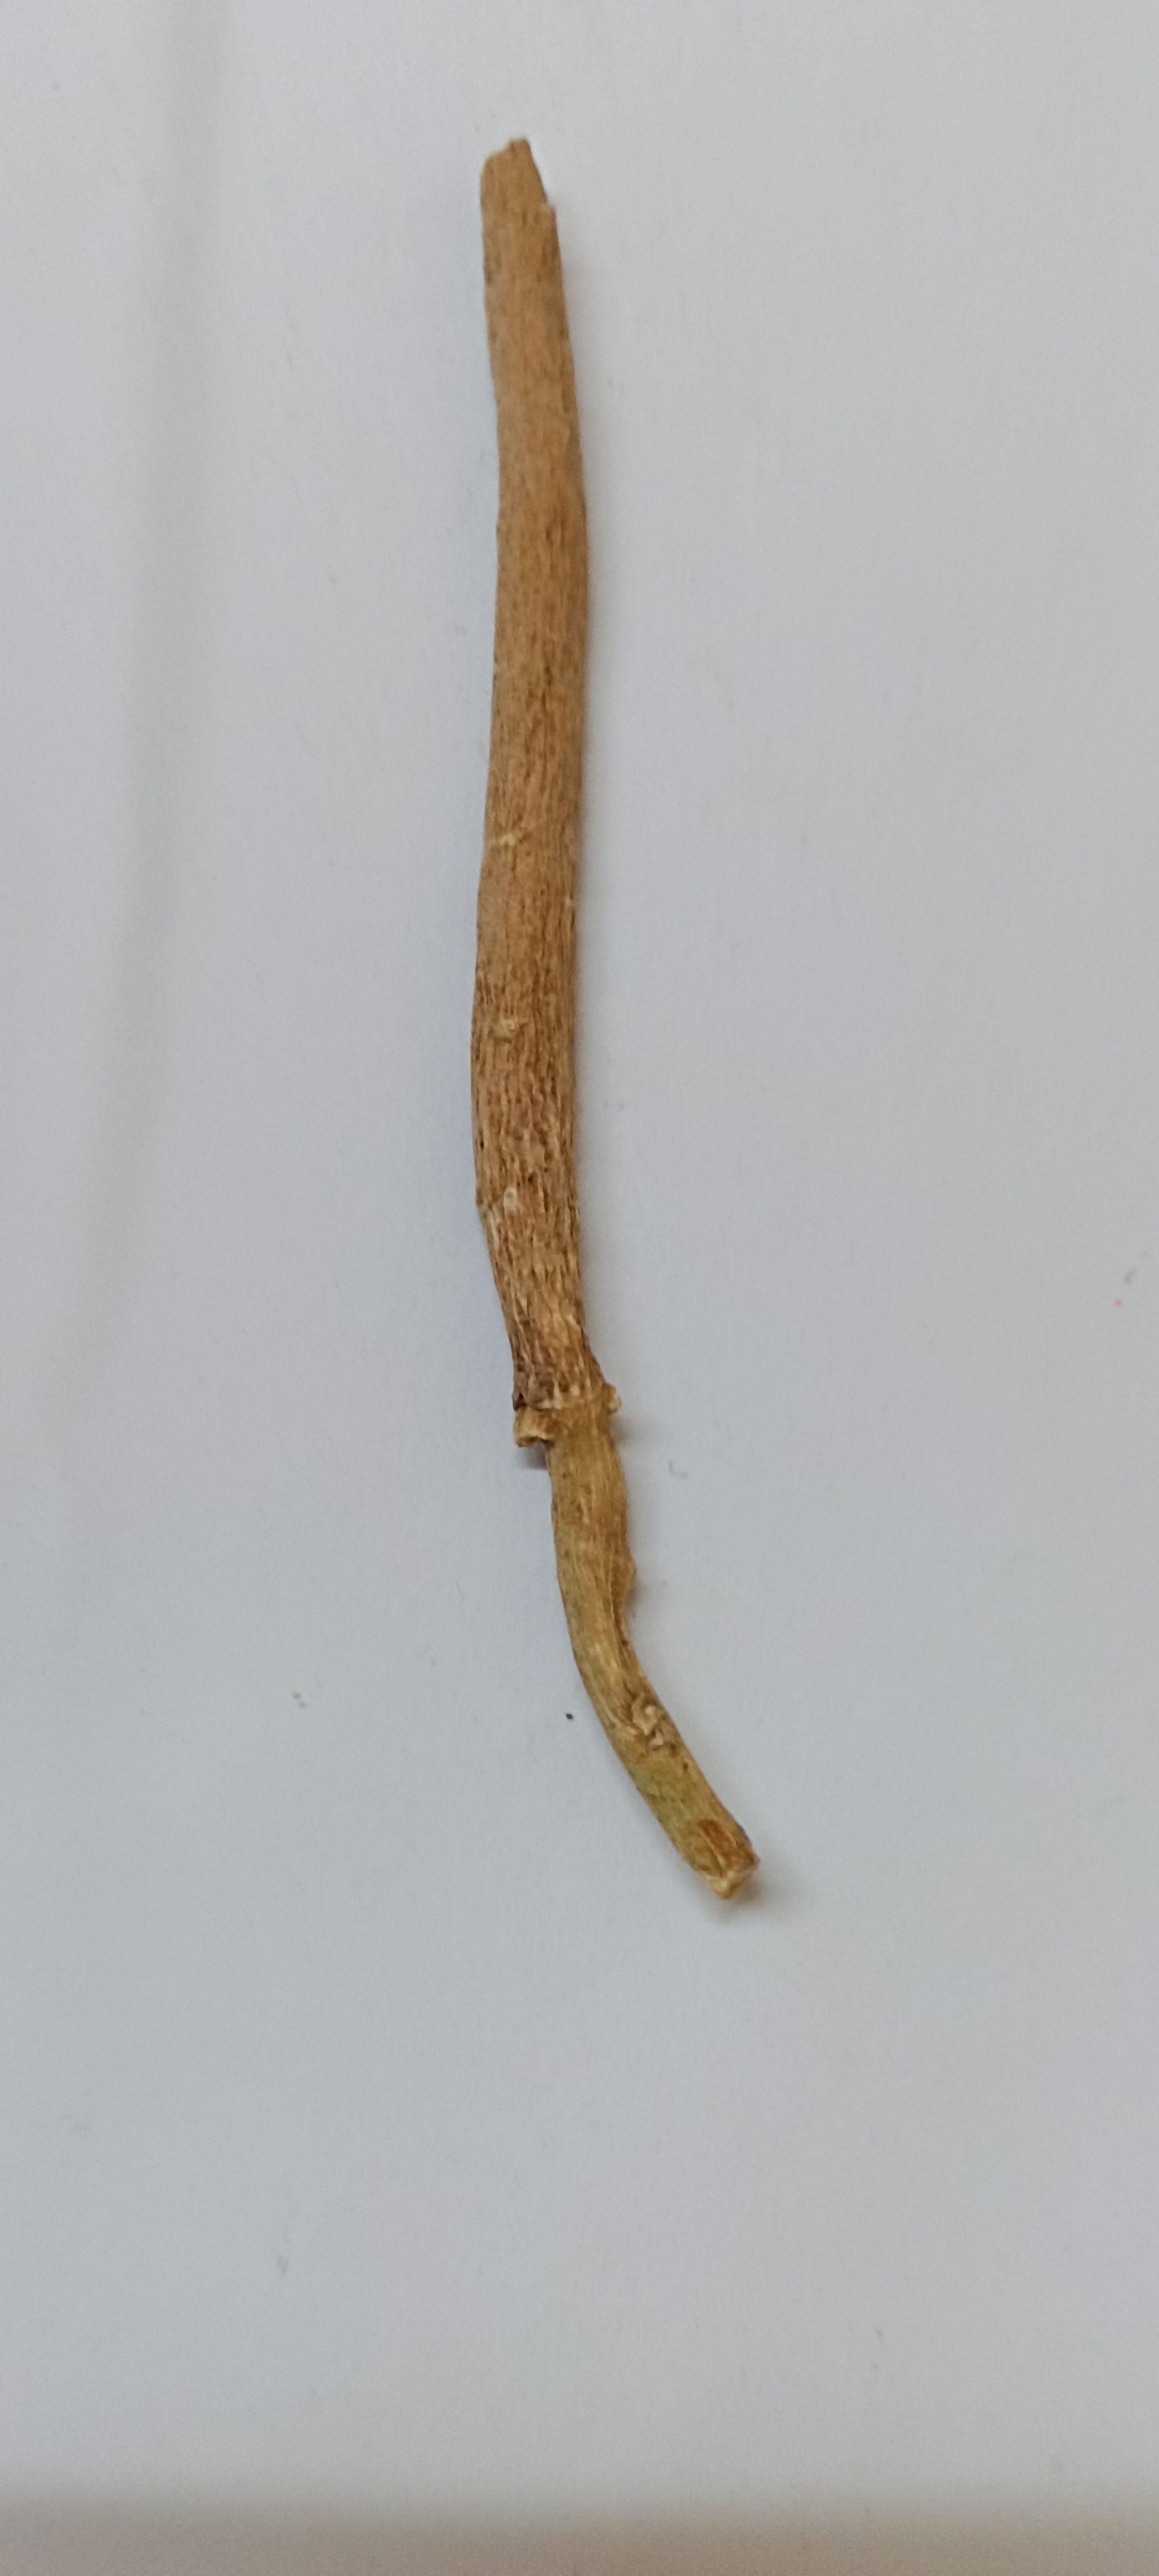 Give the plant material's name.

ashwagandha
